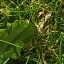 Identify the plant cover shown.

structured weed
